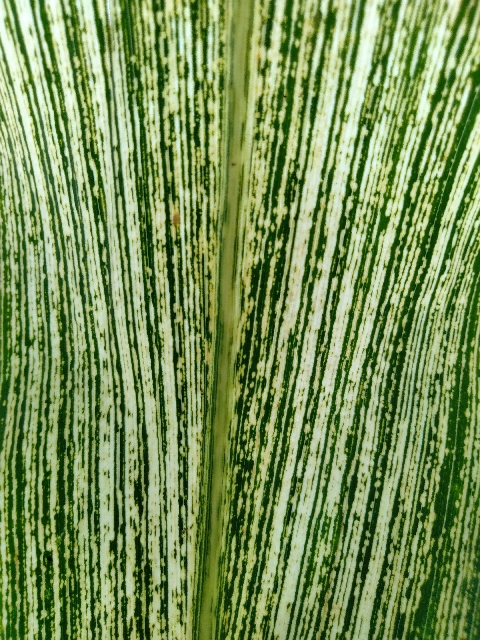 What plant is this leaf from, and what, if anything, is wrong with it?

maize, maize streak virus
